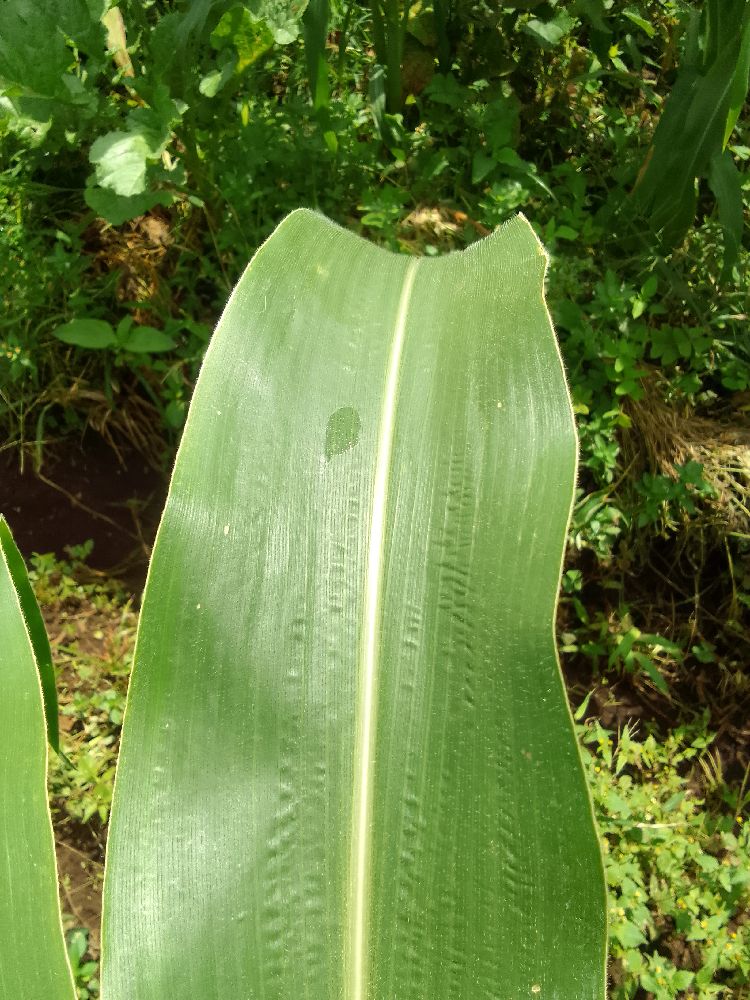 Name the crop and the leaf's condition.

maize, healthy
